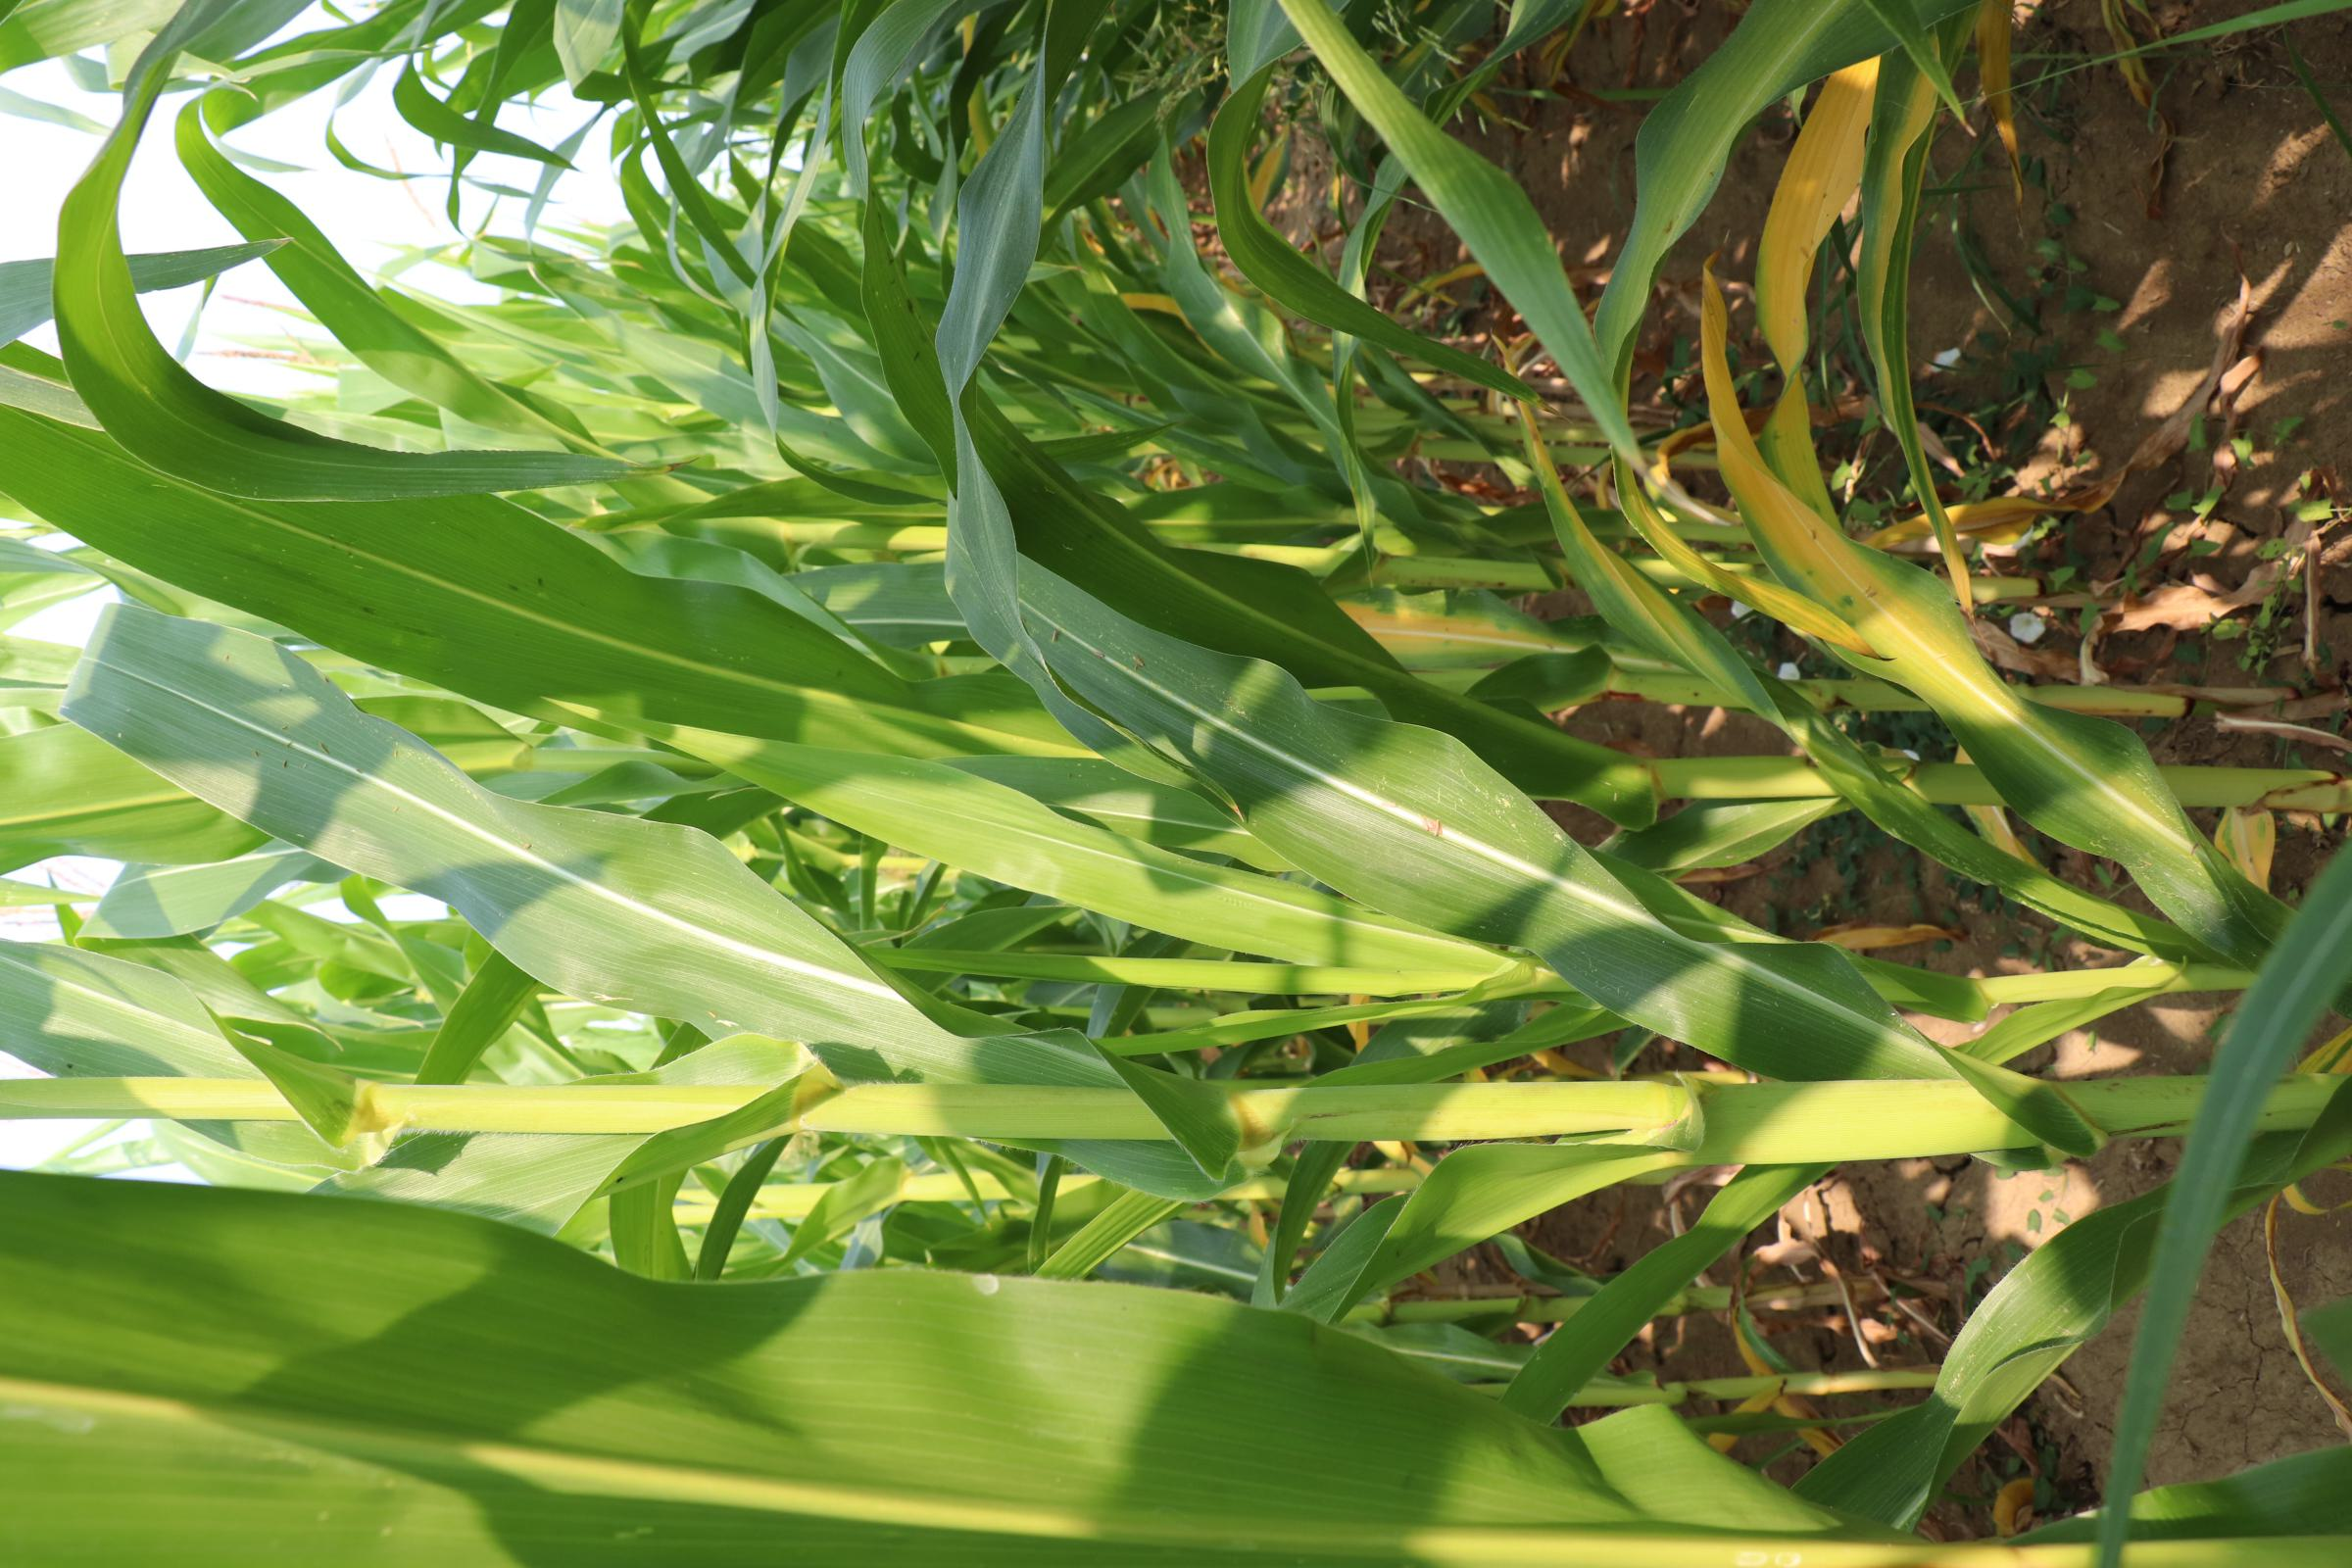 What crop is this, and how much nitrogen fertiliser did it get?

maize, no added nitrogen
